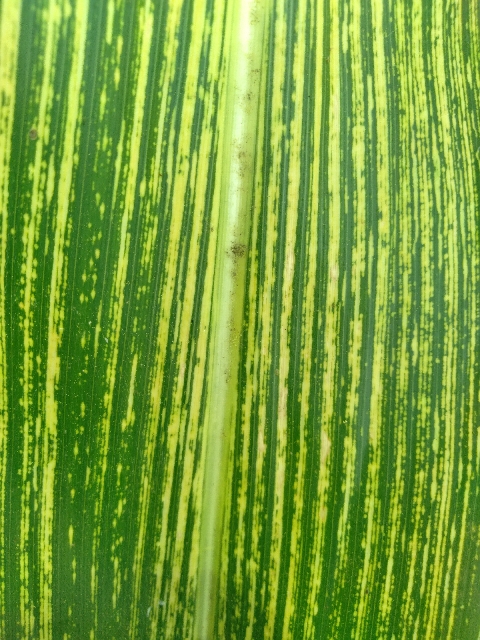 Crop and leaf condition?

maize, maize streak virus
